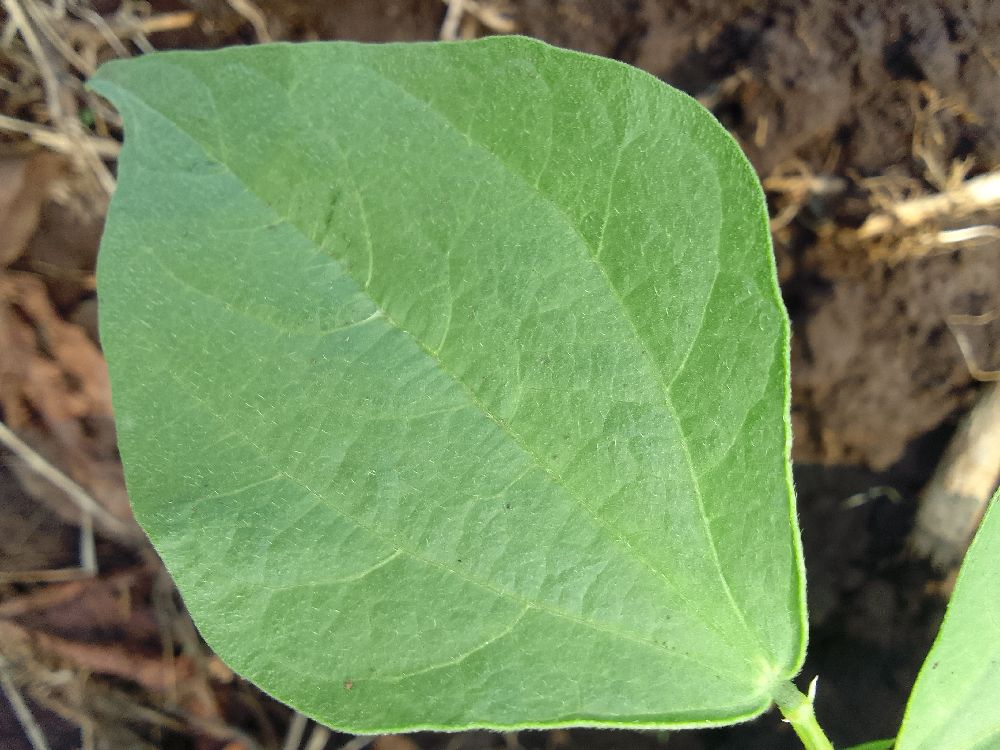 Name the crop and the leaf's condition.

common bean, healthy
